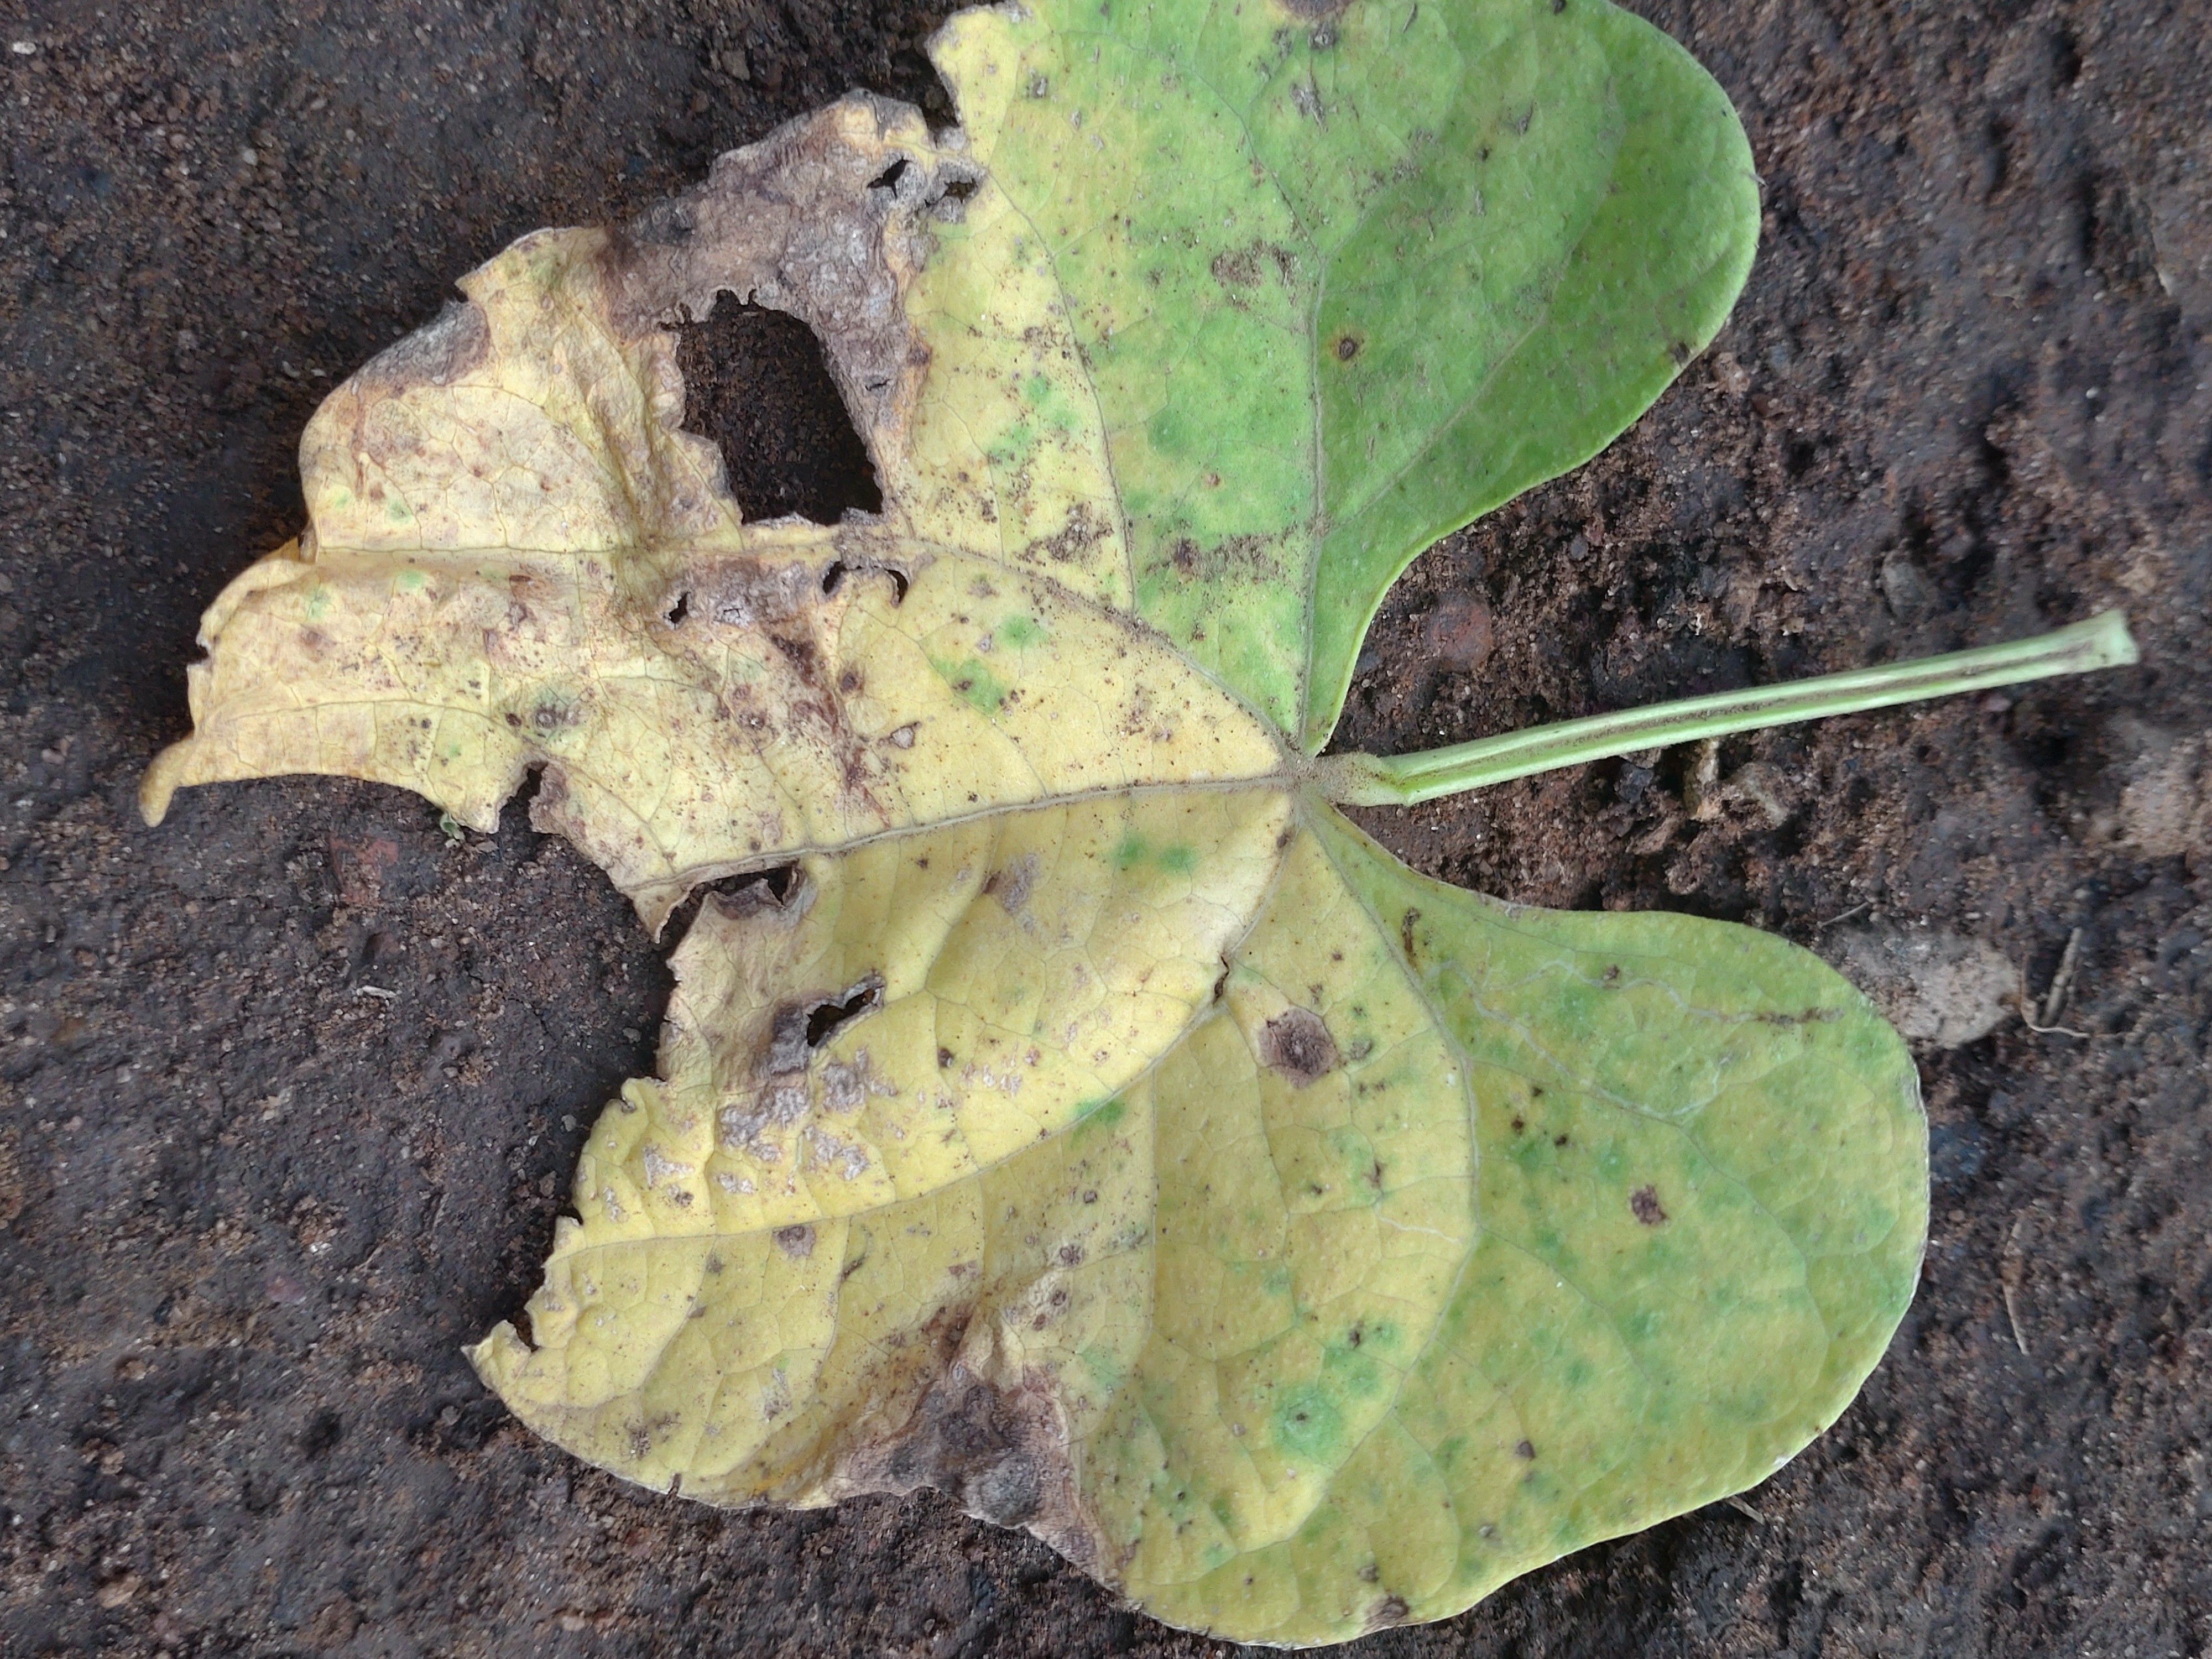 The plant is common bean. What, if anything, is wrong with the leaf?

anthracnose
